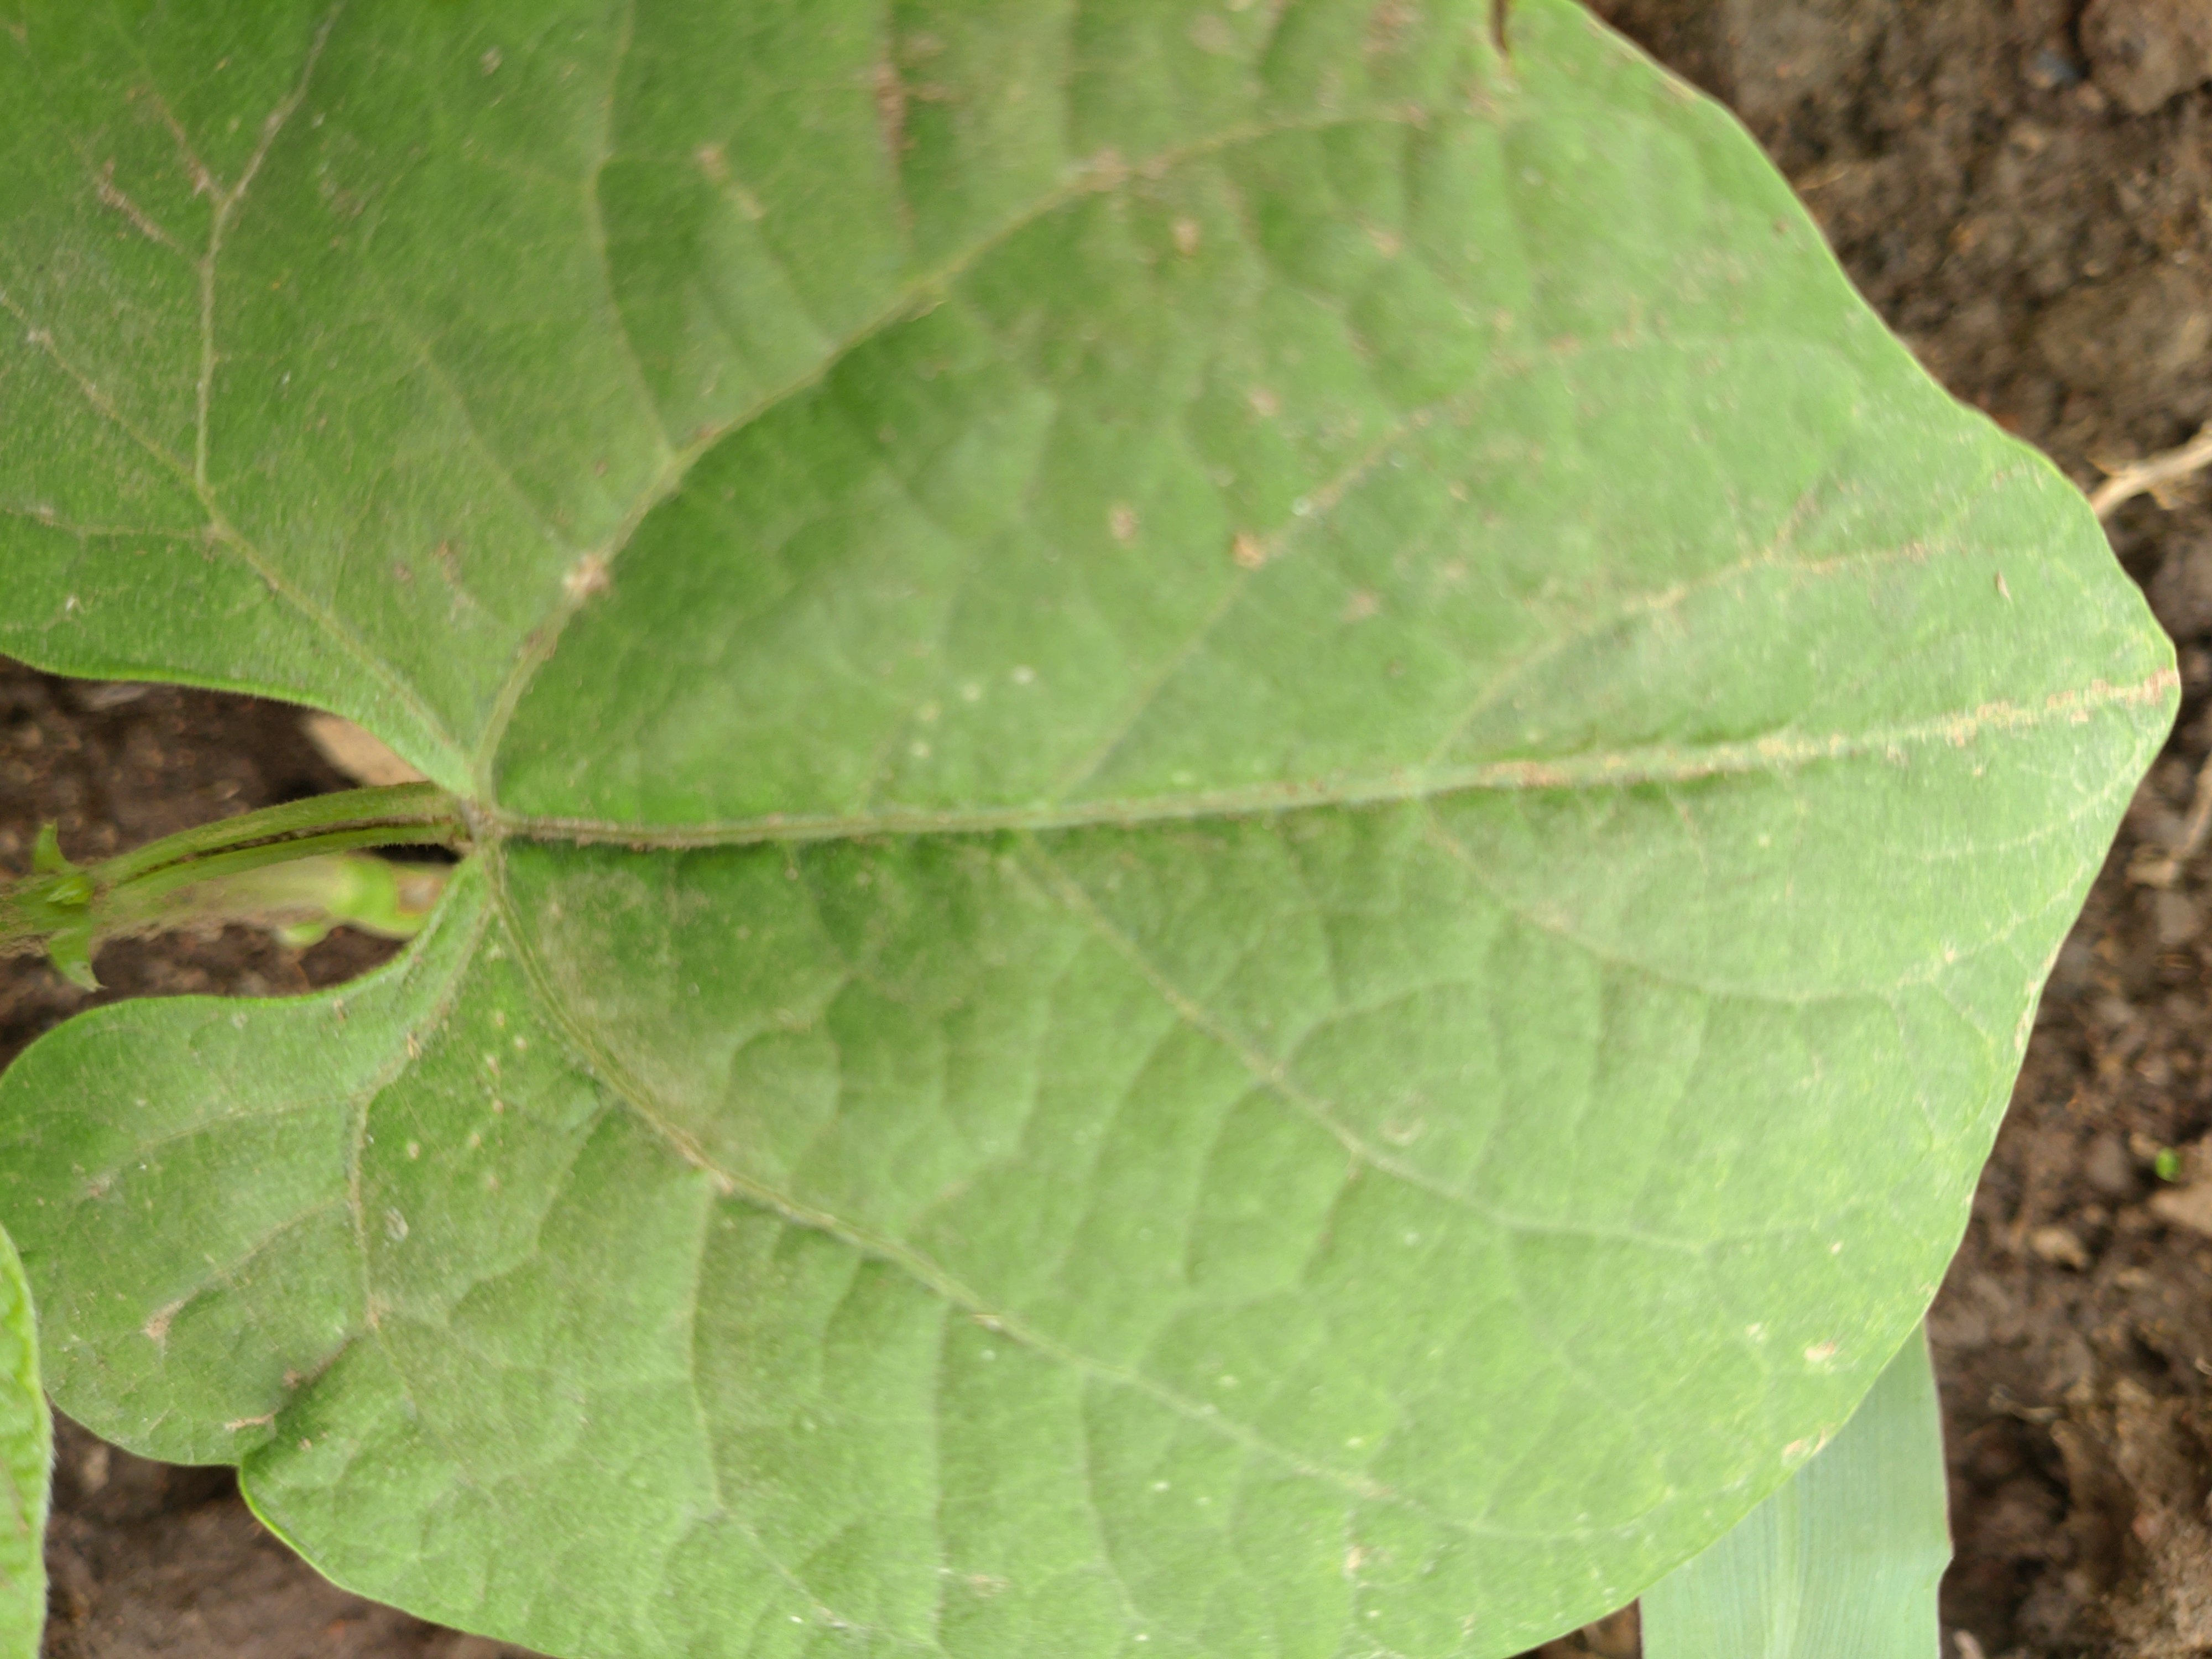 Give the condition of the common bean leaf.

healthy
